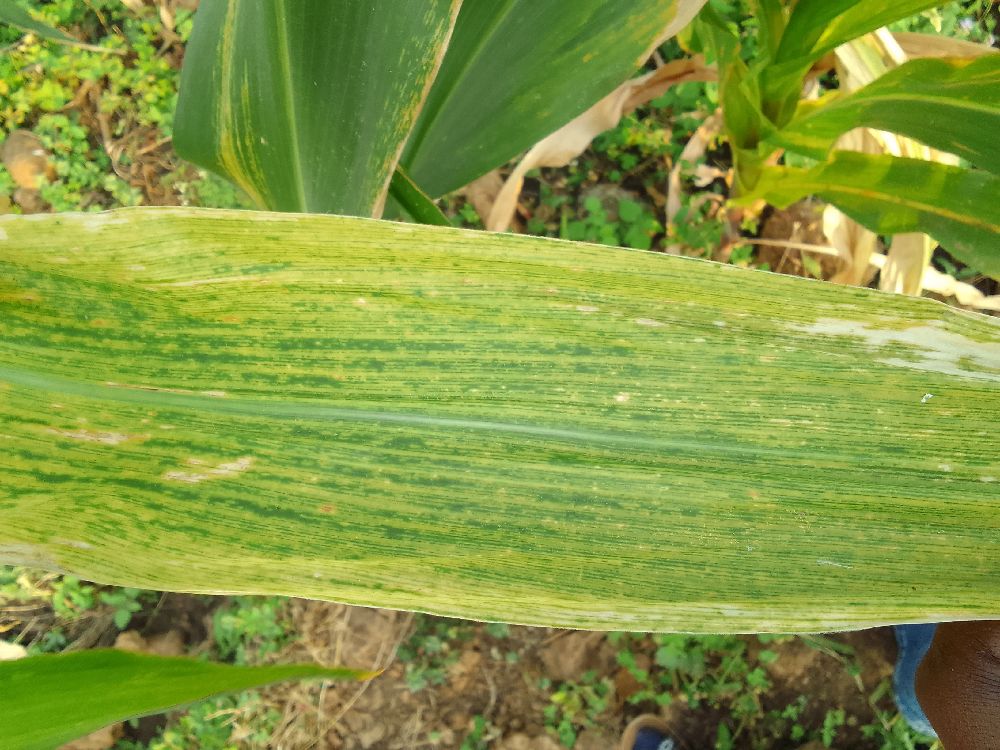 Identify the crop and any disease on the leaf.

maize, maize lethal necrosis
